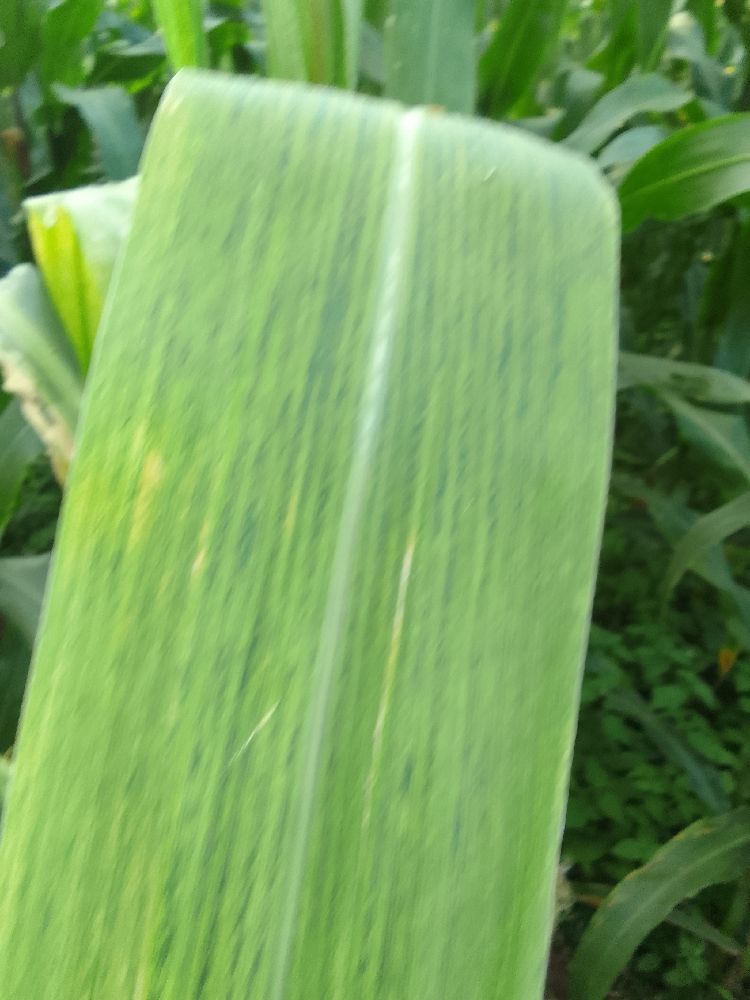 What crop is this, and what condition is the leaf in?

maize, maize lethal necrosis
